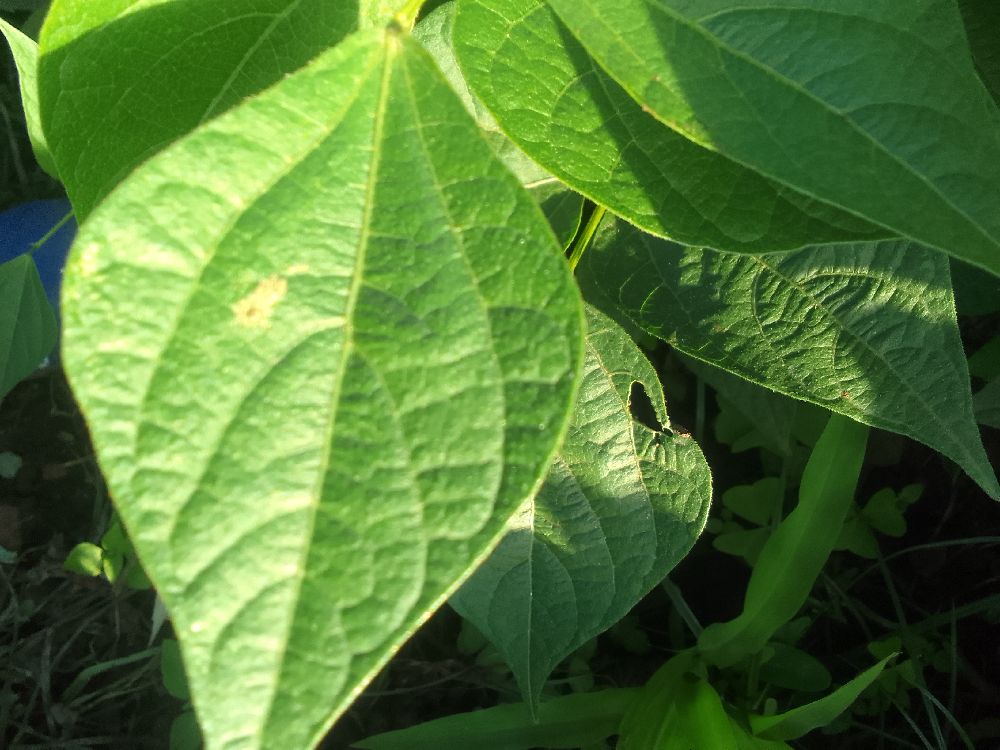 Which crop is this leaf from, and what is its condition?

common bean, healthy
